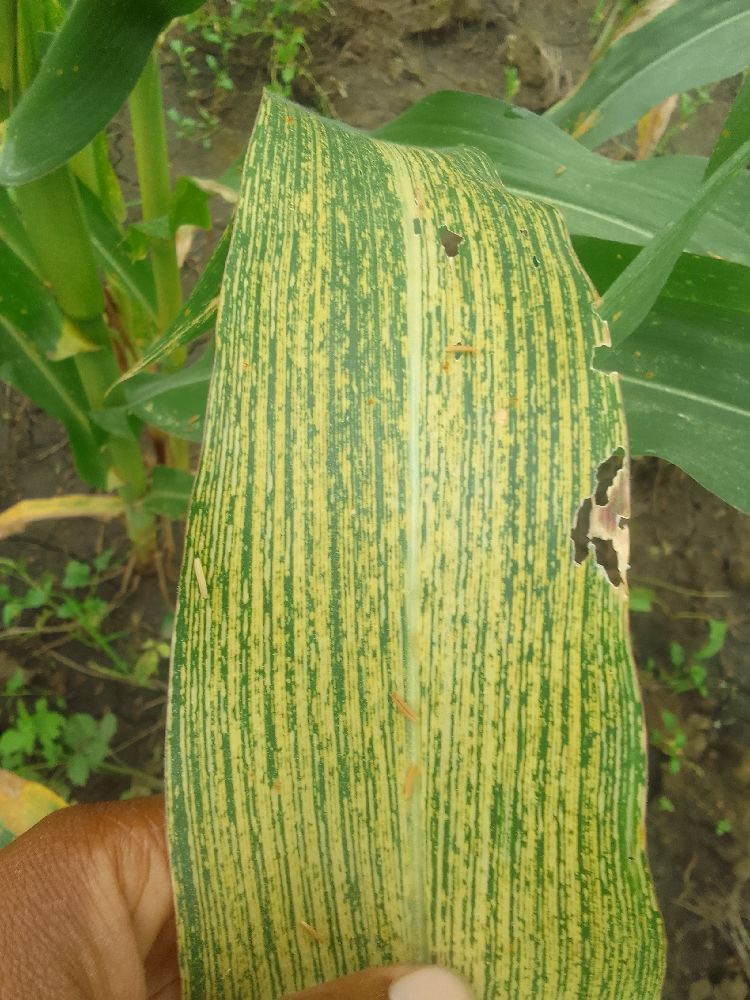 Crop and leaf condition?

maize, maize streak virus
